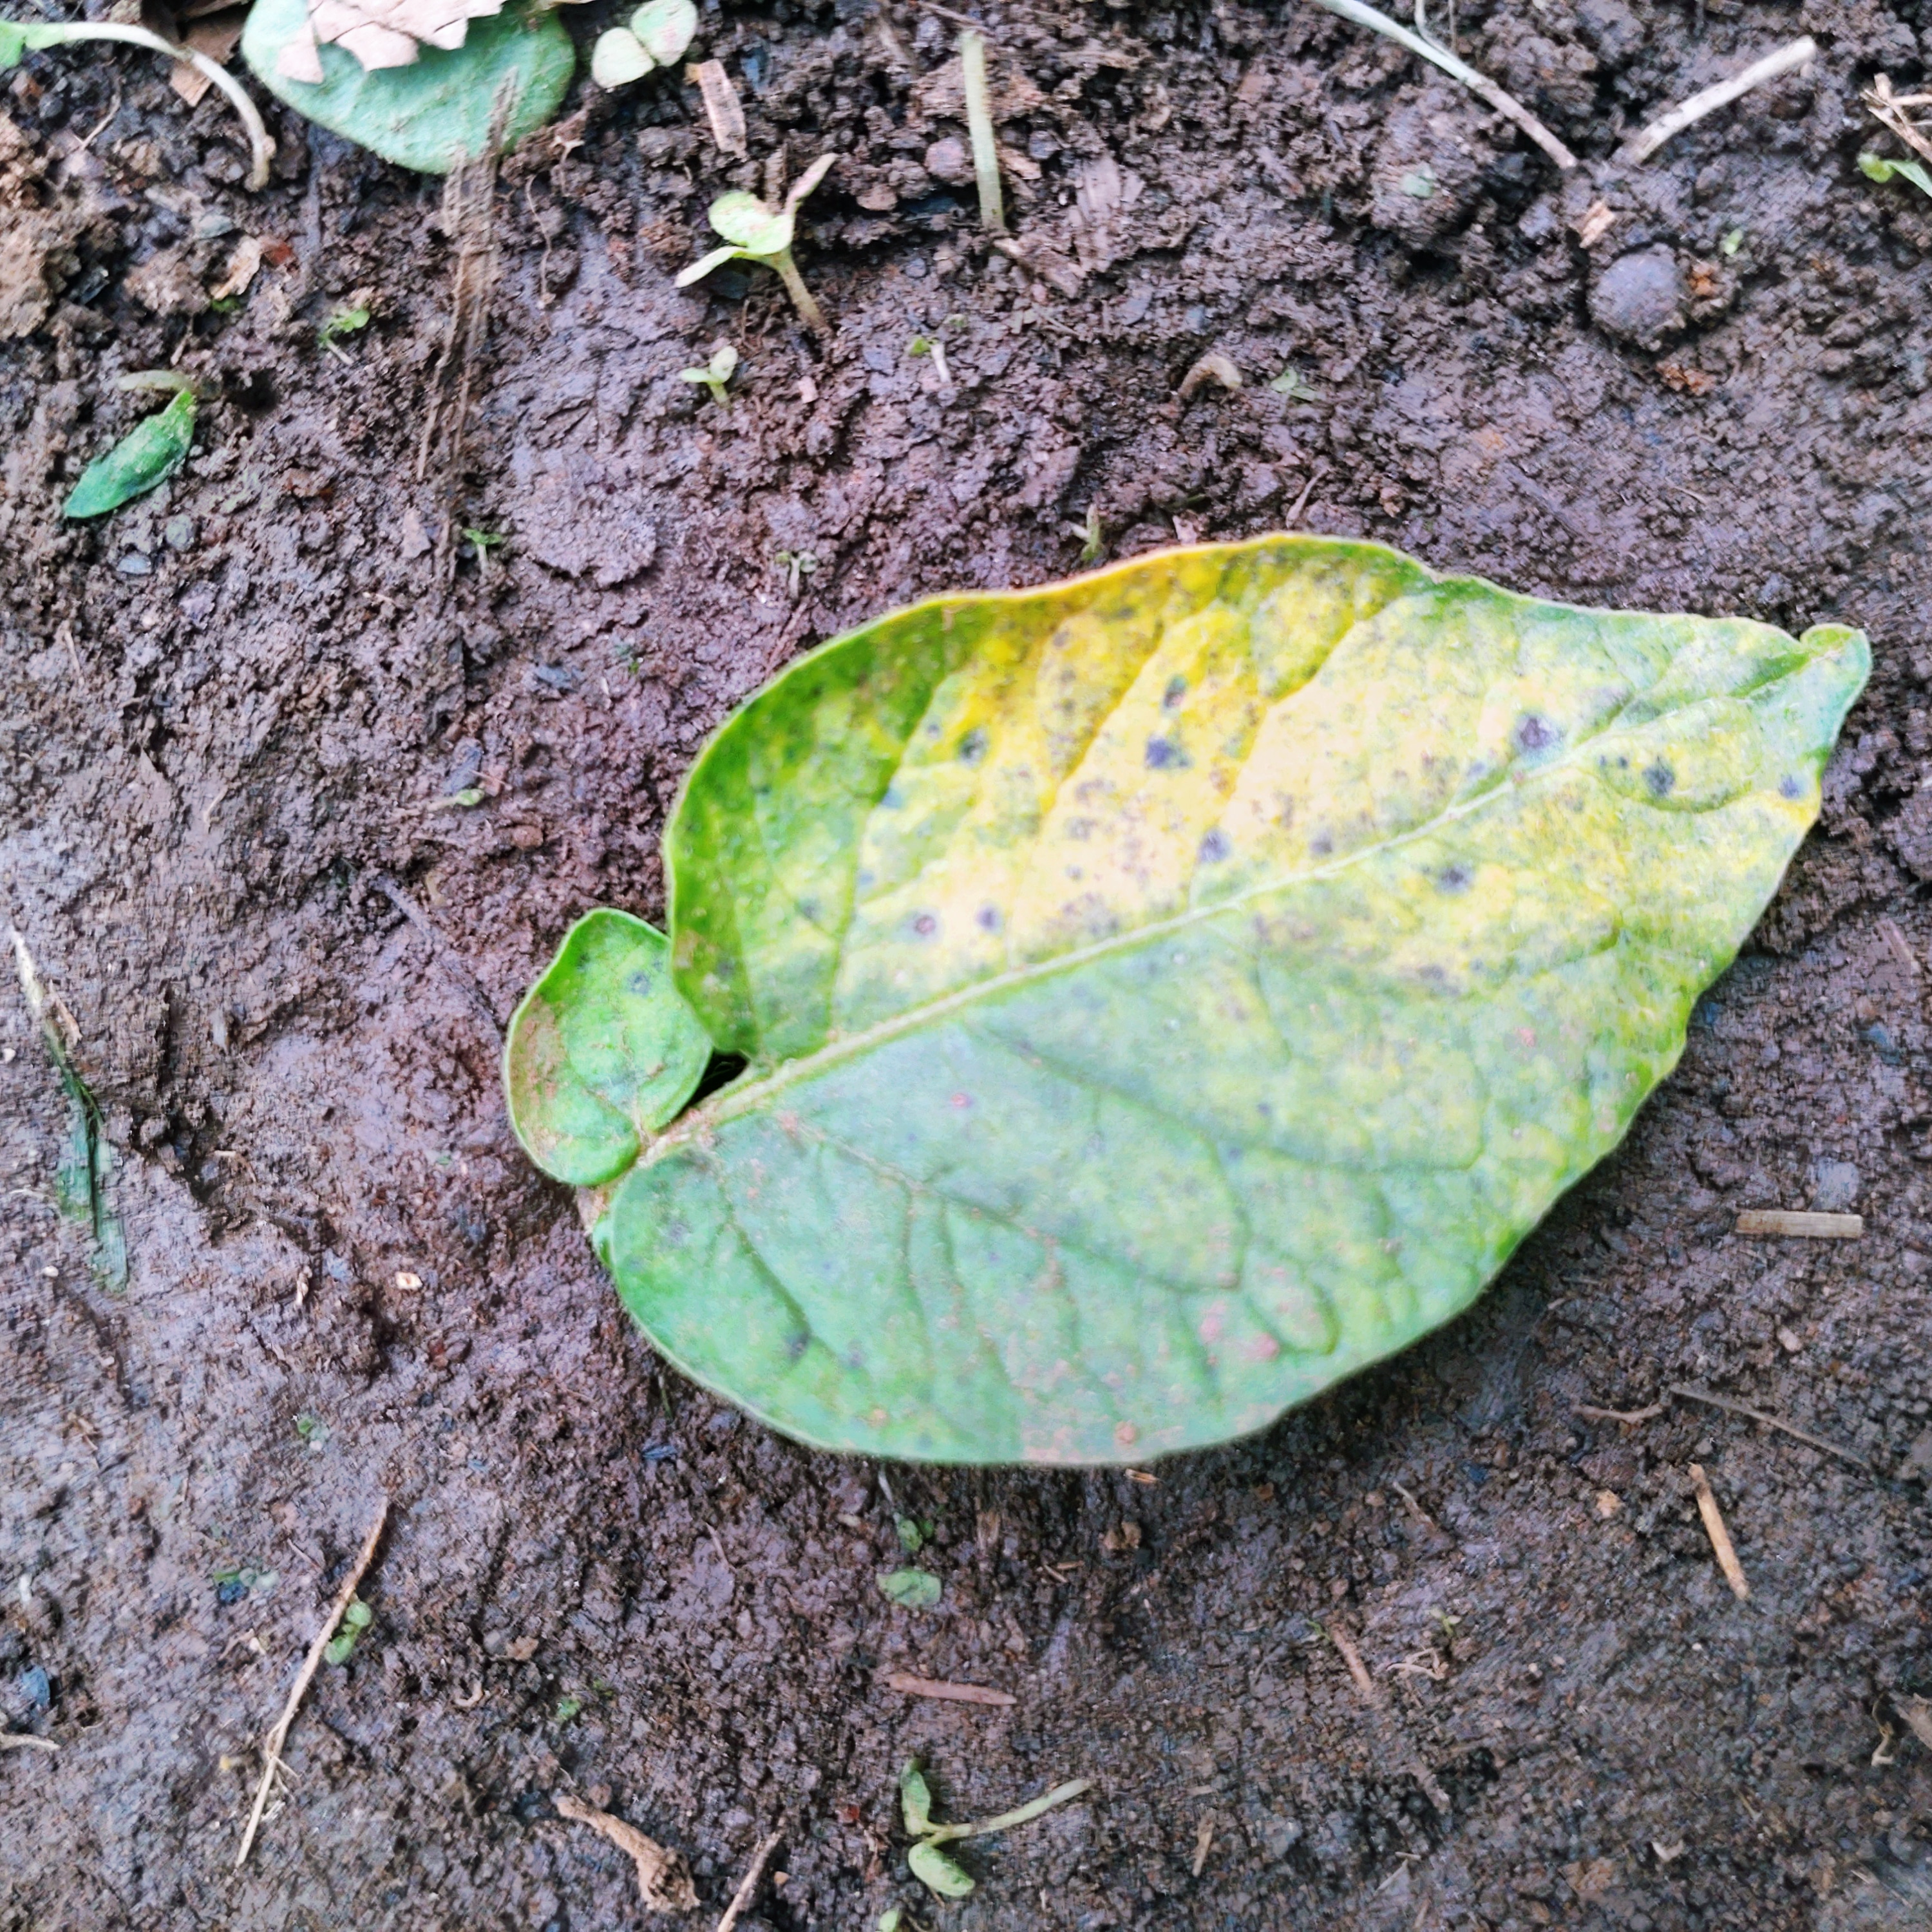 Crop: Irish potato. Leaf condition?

late blight
